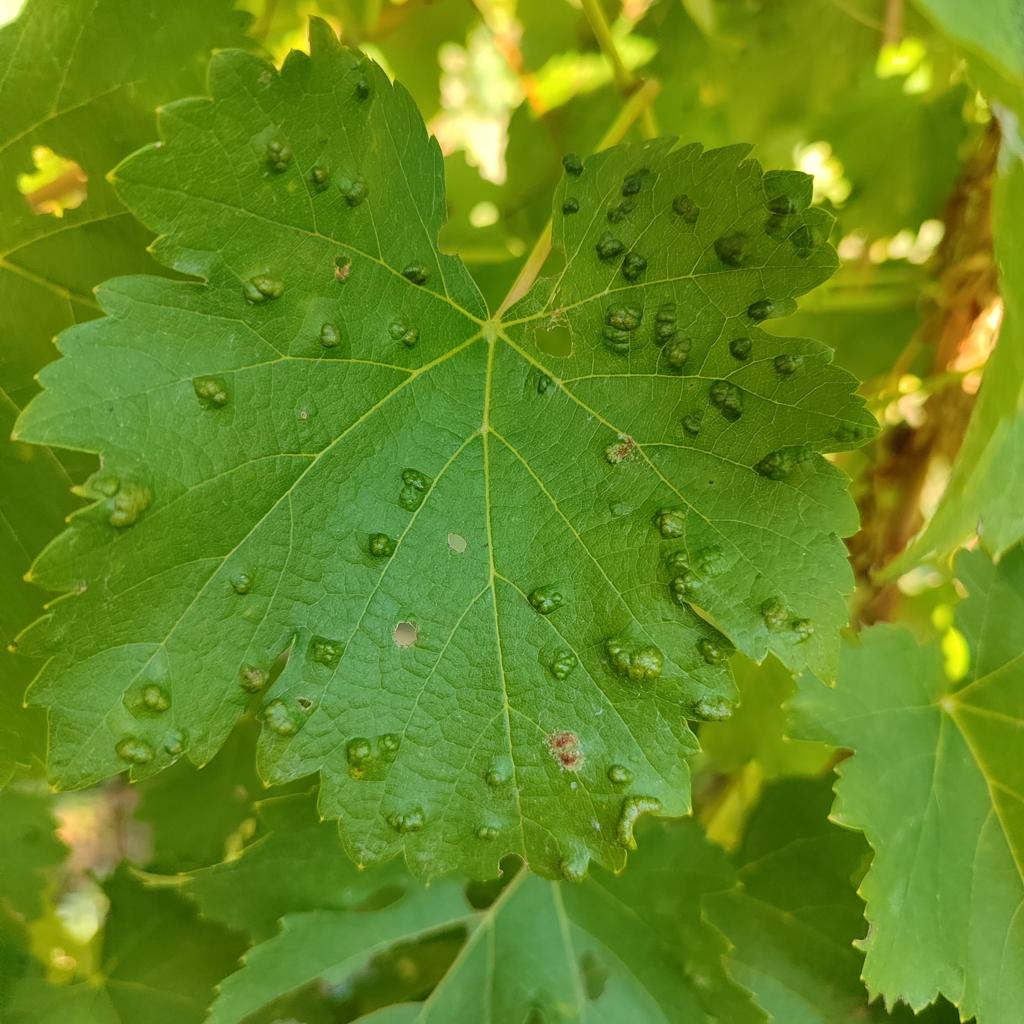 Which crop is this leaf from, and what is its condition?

grapevine, erineum mite
